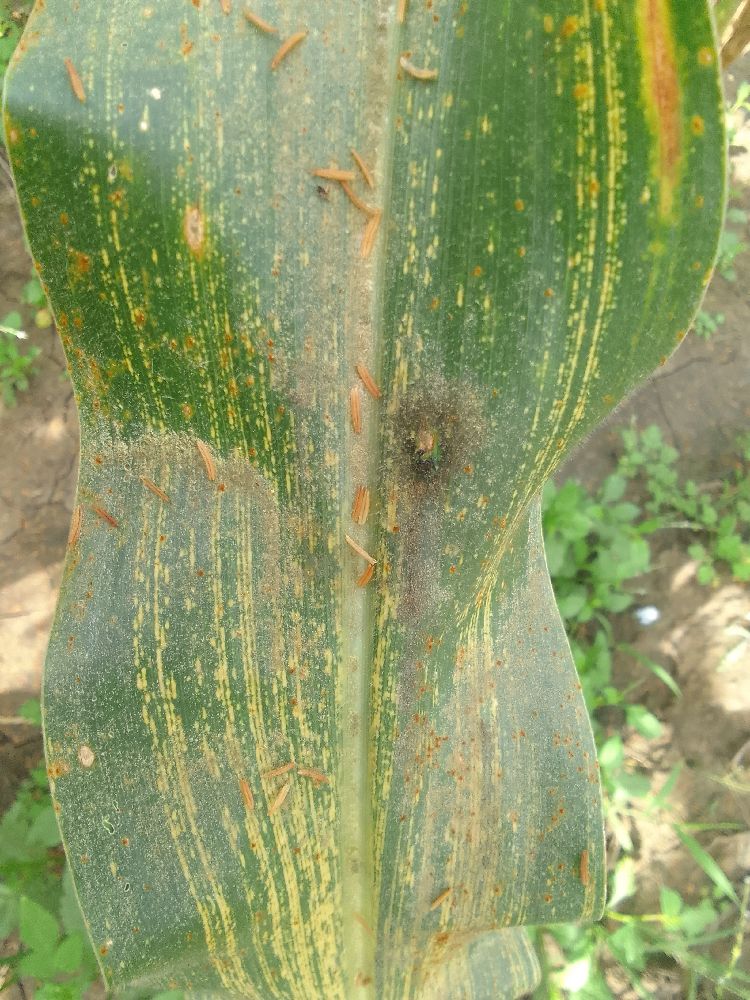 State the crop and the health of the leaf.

maize, maize streak virus
